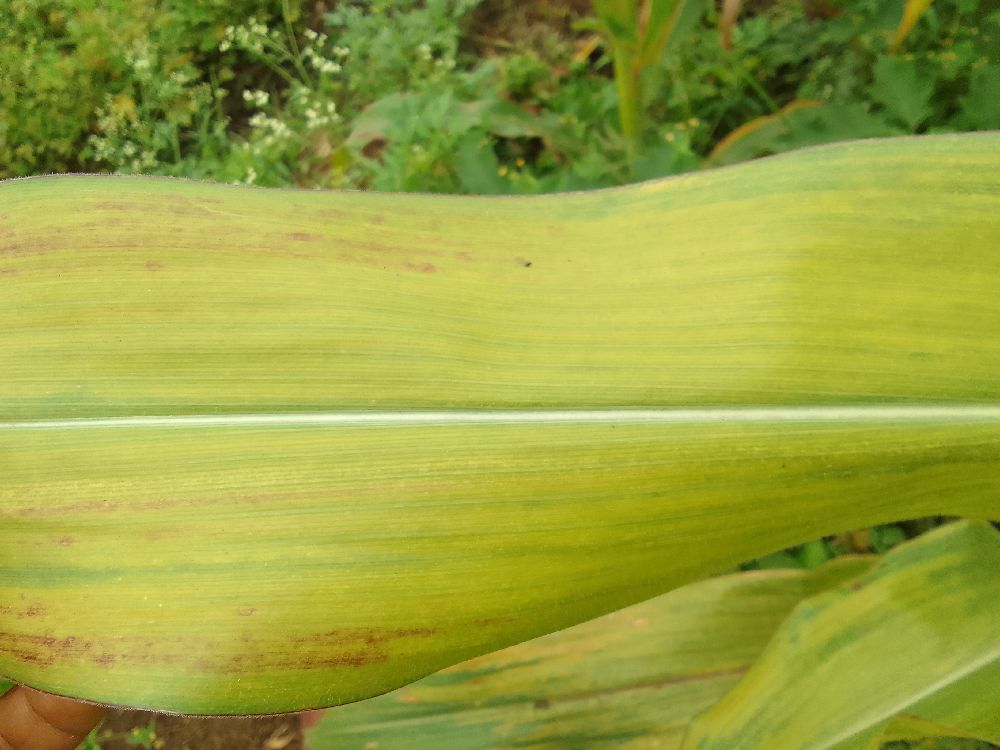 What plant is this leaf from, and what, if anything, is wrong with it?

maize, maize lethal necrosis
